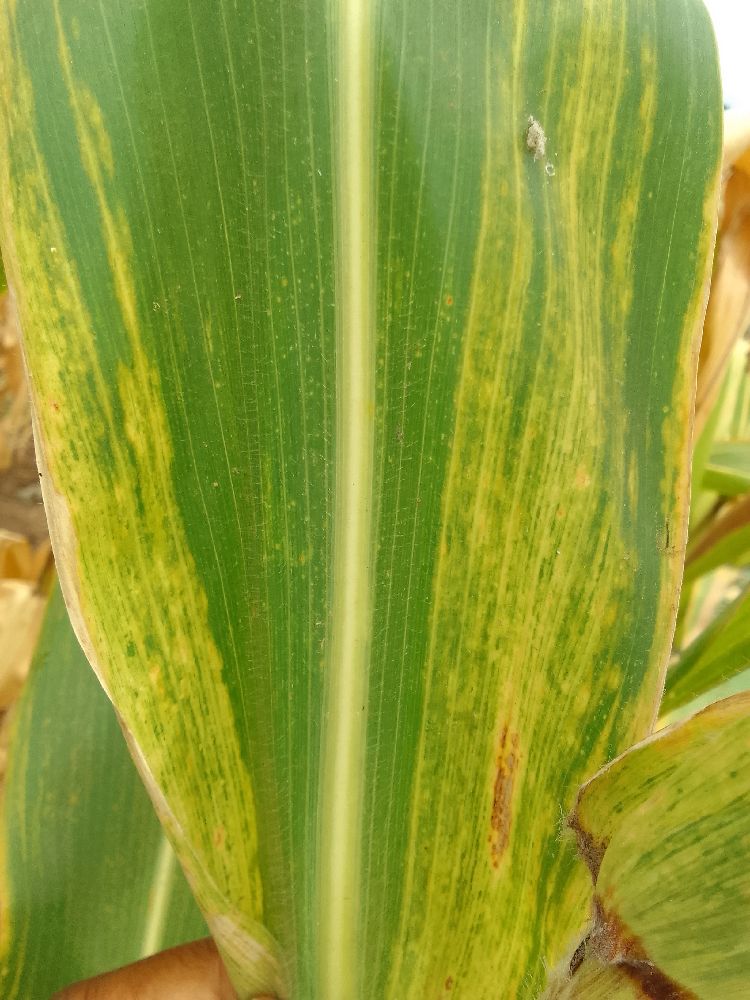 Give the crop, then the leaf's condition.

maize, maize lethal necrosis
